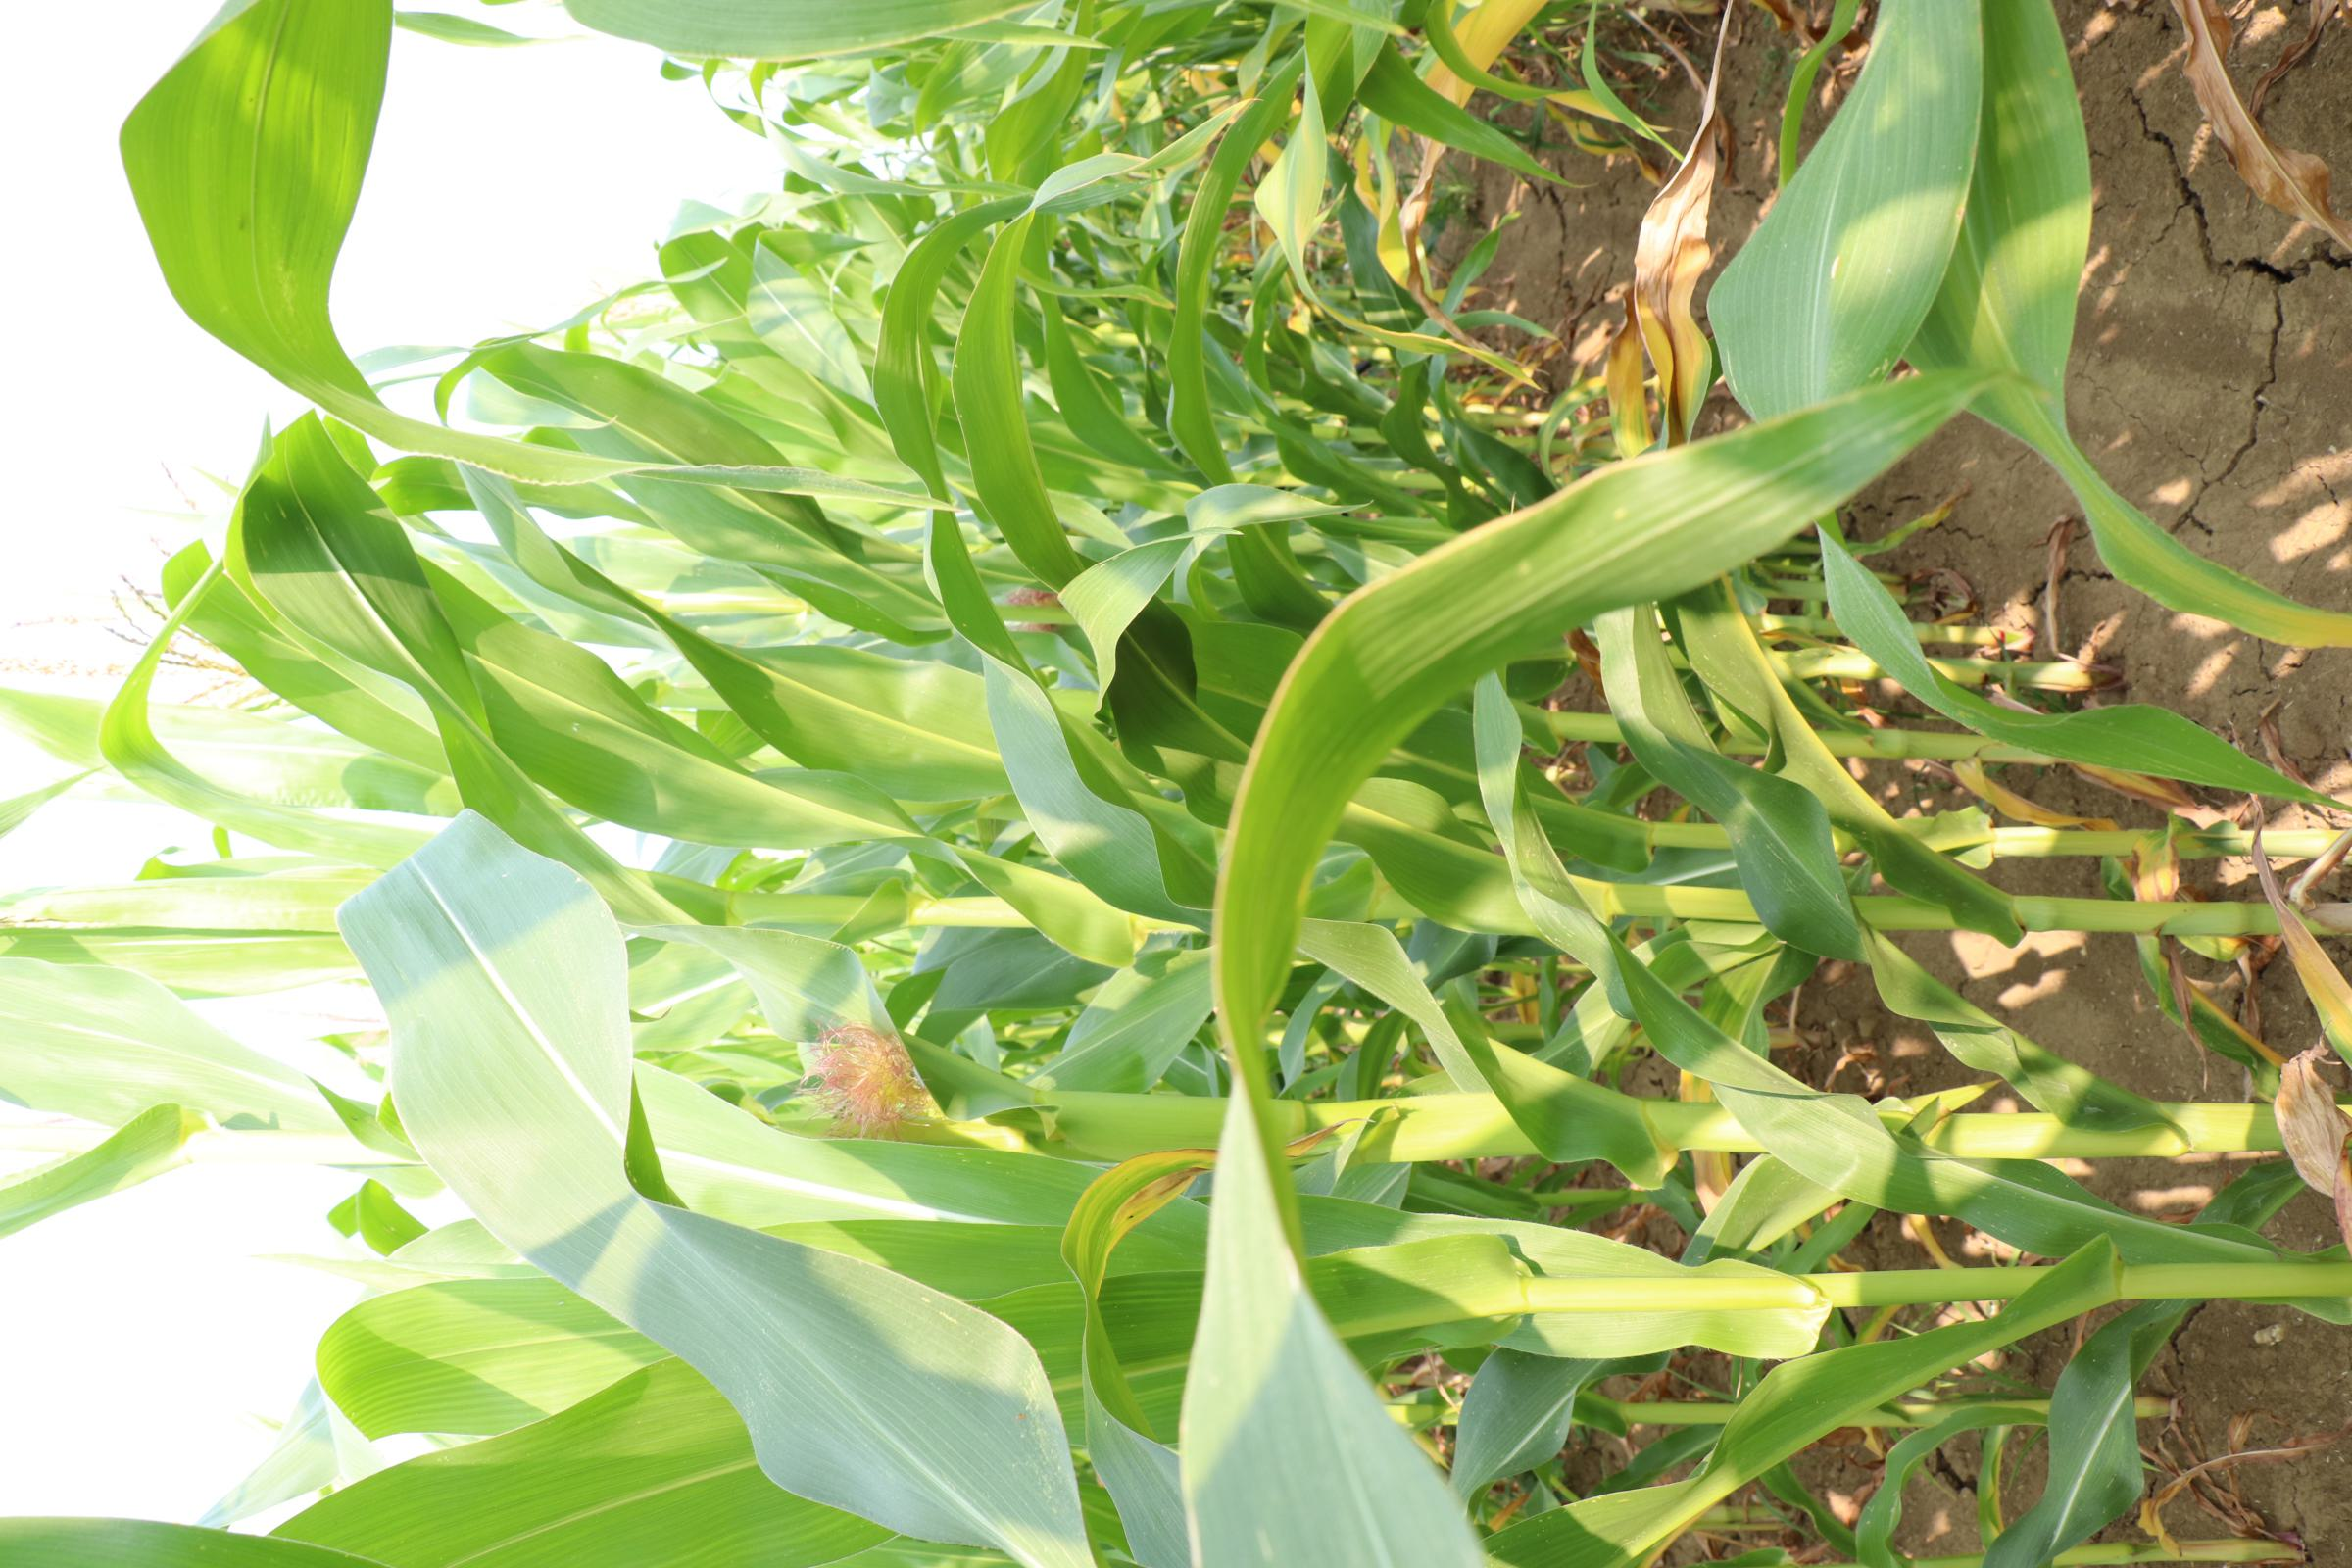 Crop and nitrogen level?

maize, no added nitrogen
